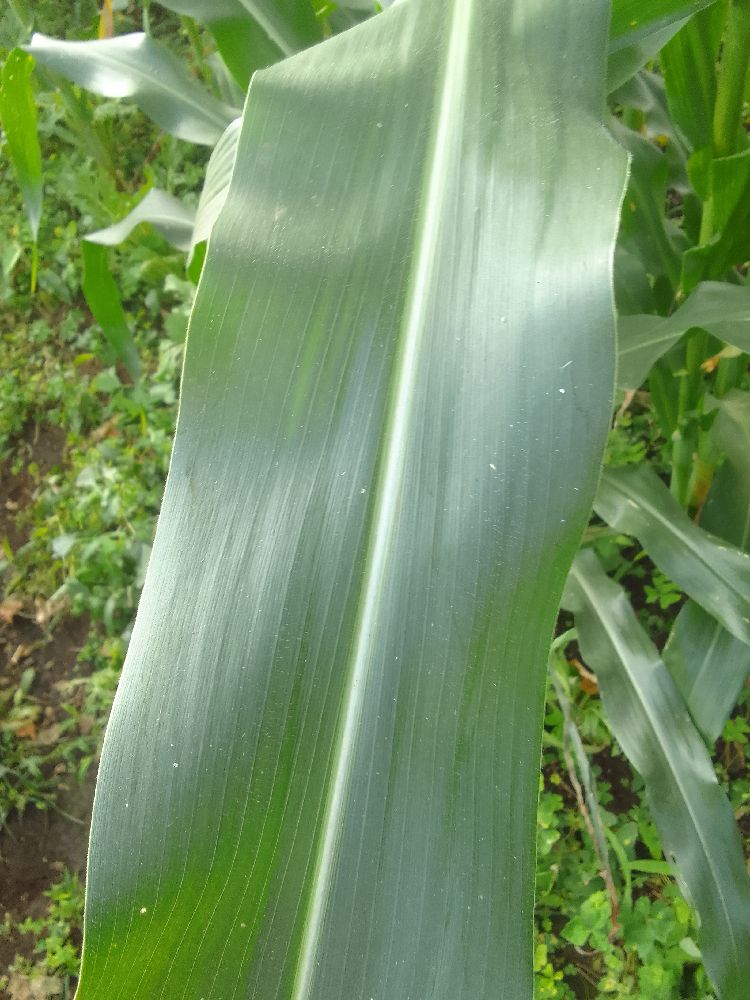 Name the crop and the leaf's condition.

maize, healthy
